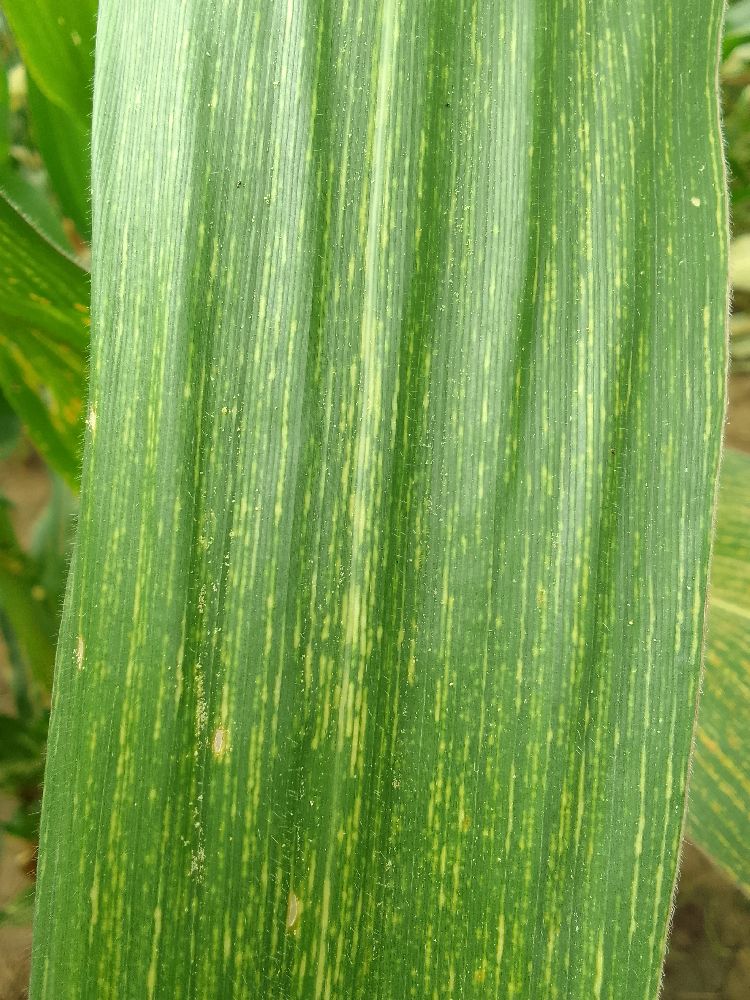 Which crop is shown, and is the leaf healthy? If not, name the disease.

maize, maize streak virus
